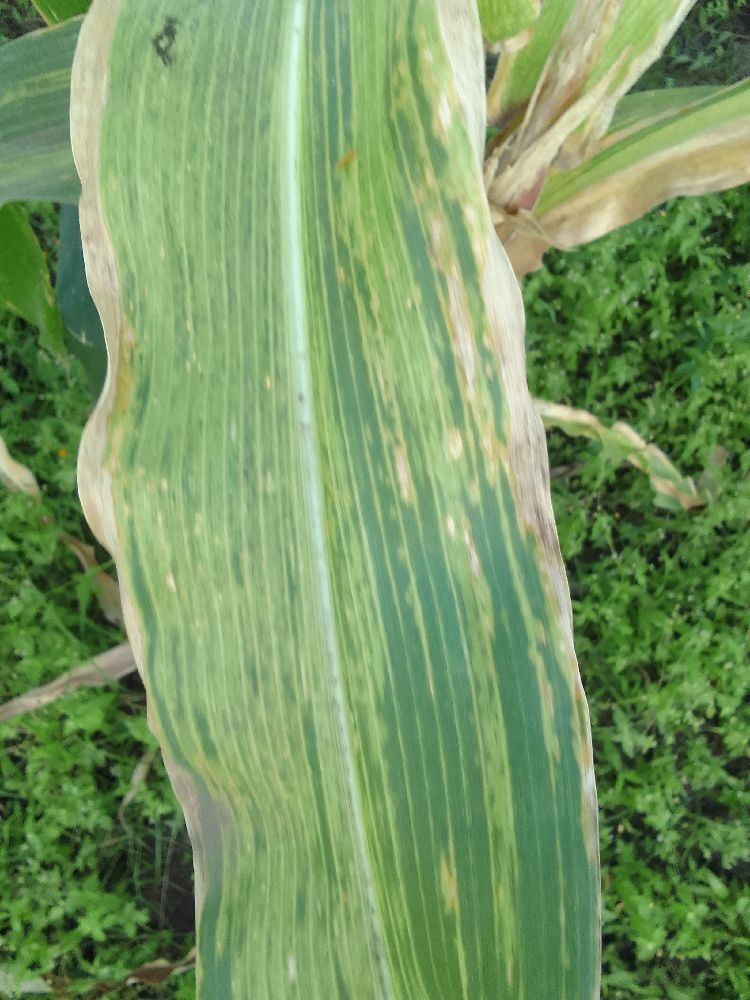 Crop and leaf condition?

maize, maize lethal necrosis
